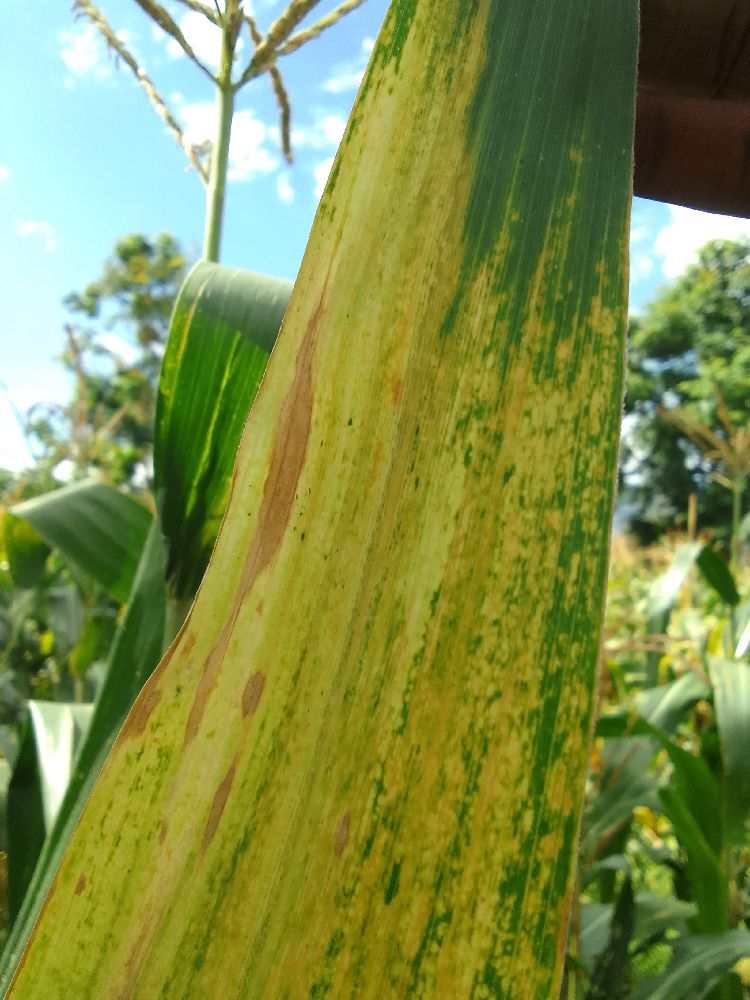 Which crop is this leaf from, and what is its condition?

maize, maize lethal necrosis
